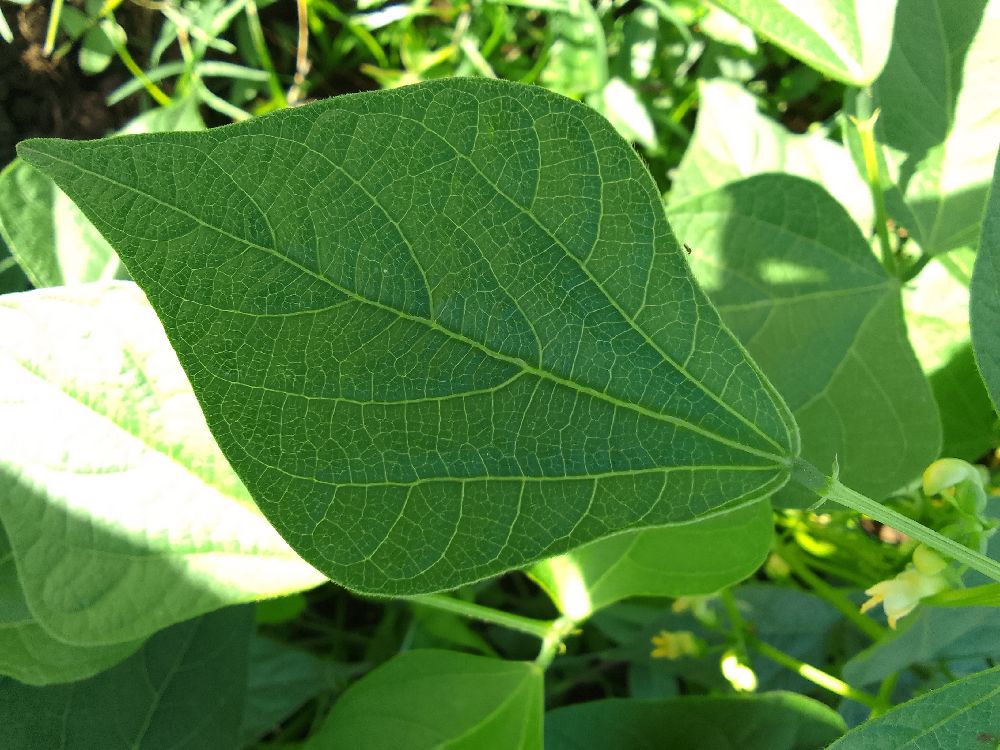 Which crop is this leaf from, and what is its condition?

common bean, healthy
